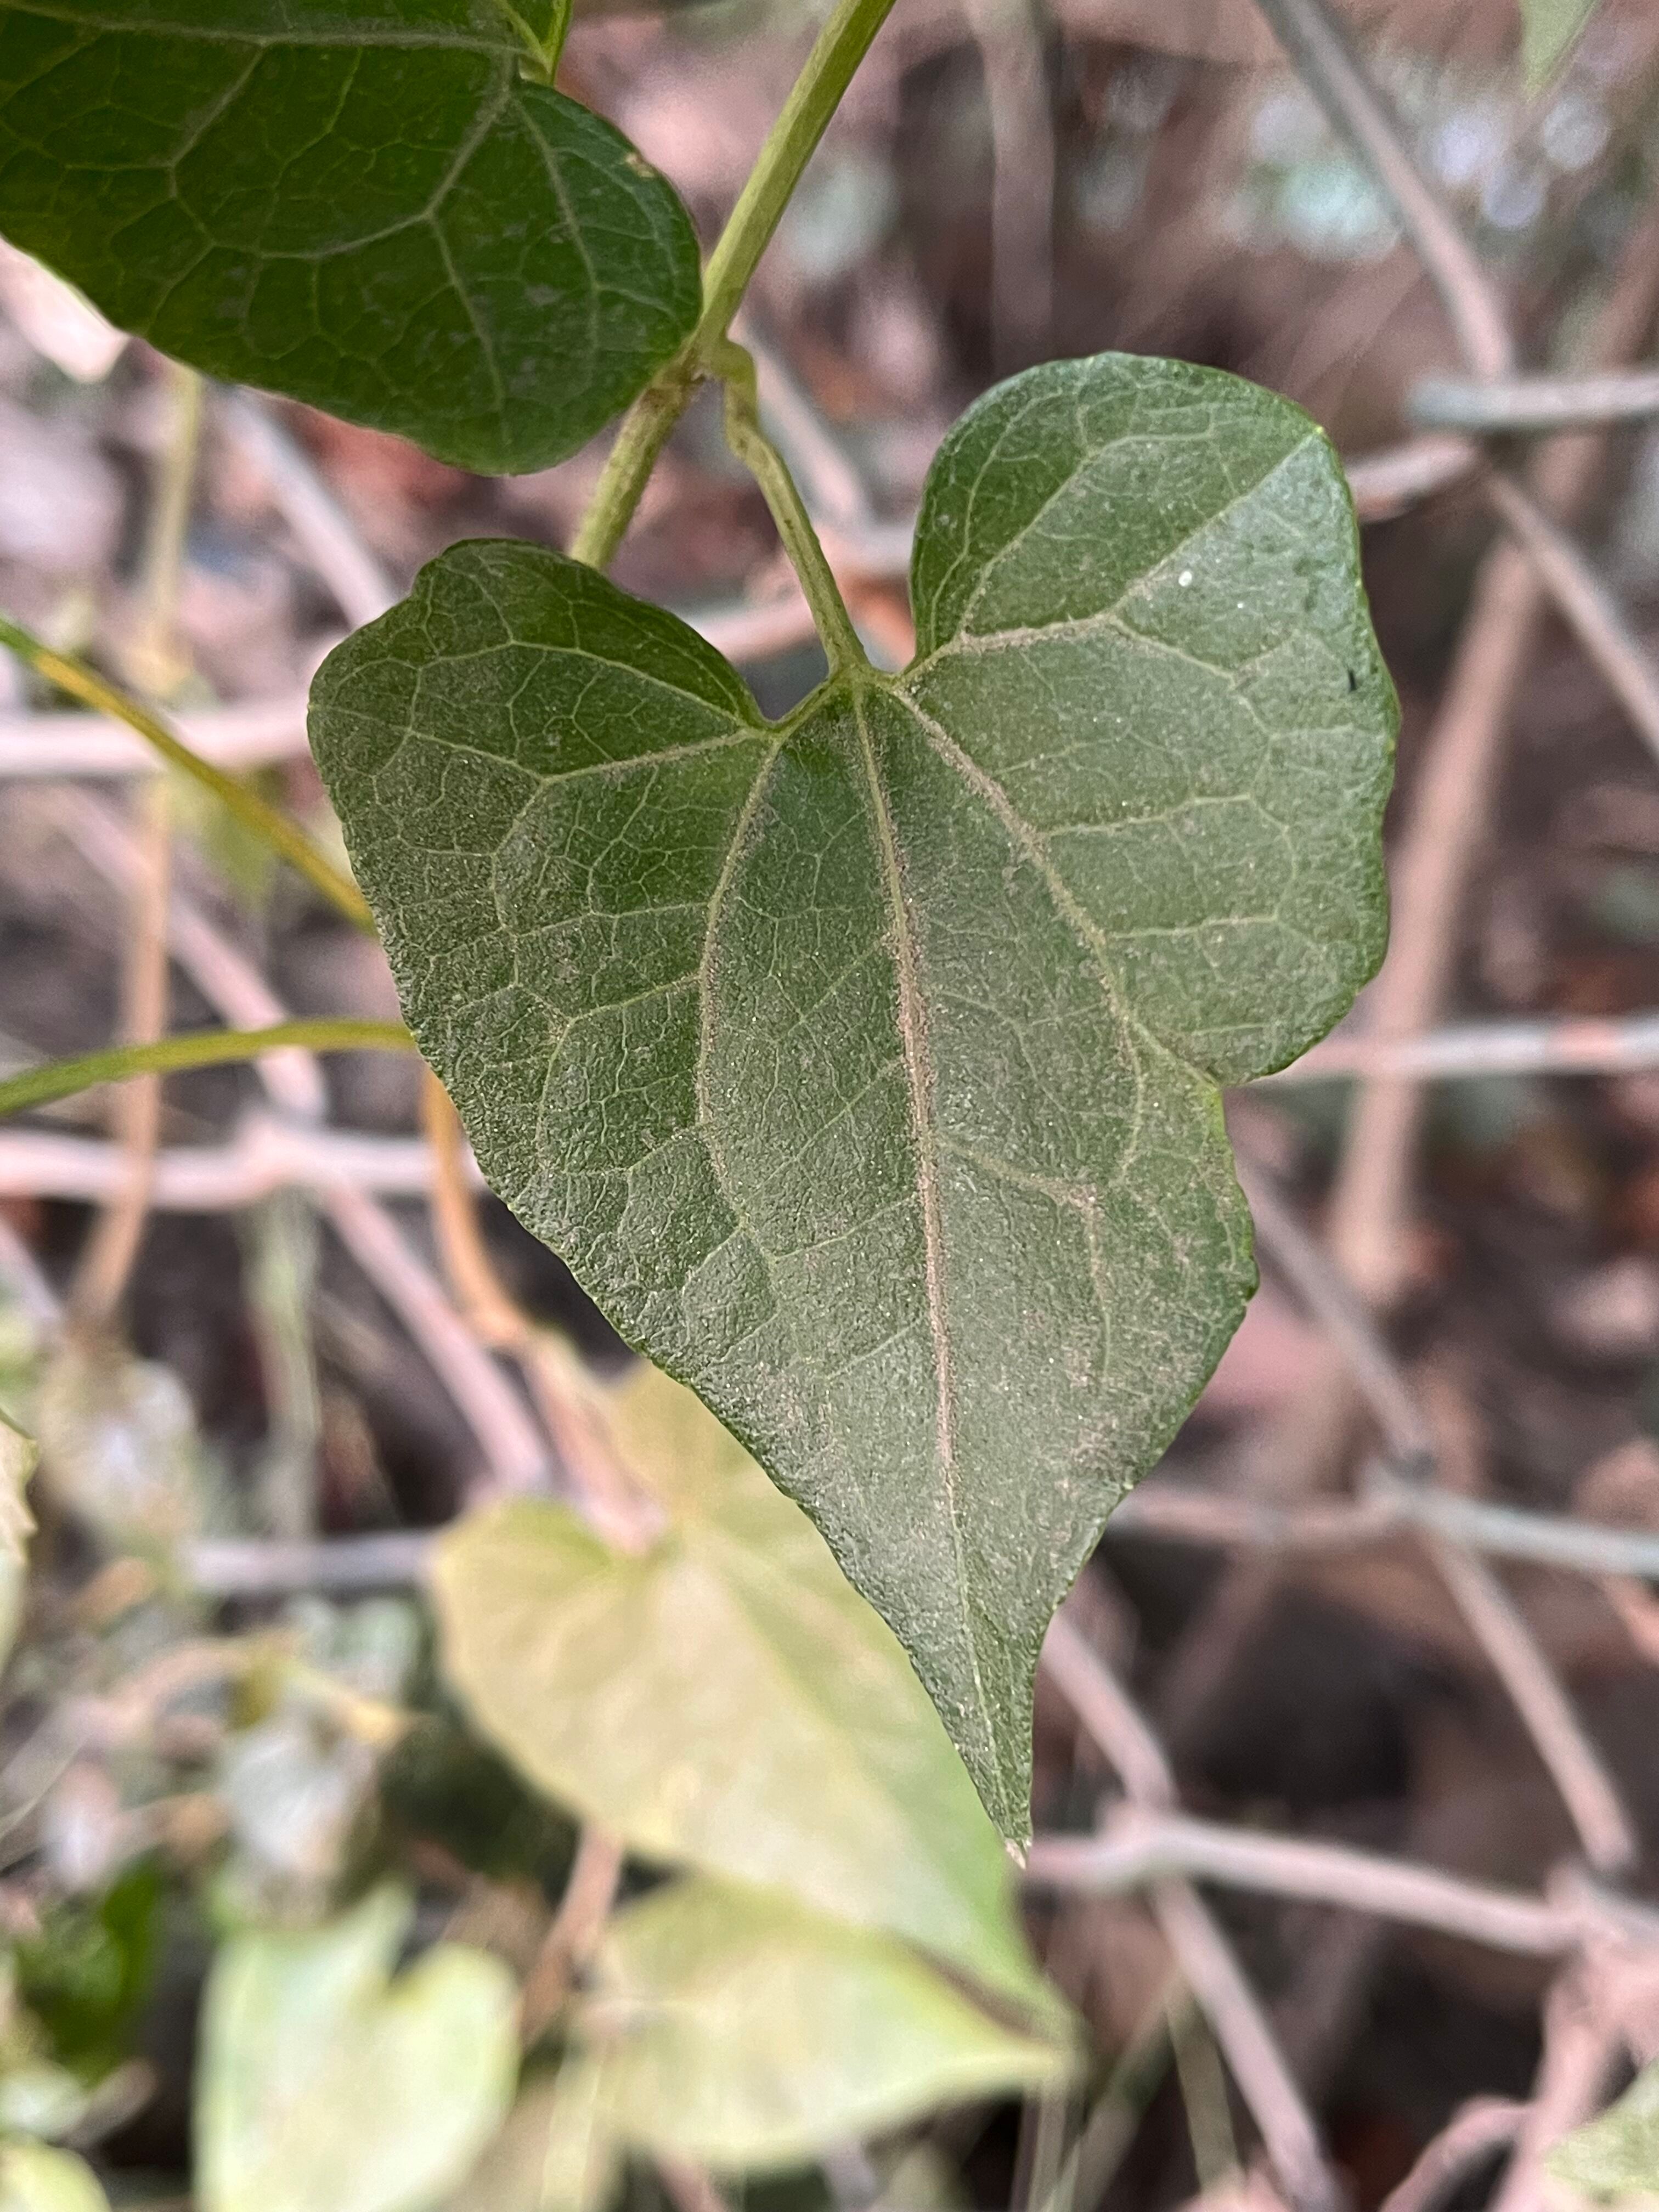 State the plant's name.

bitter vine
